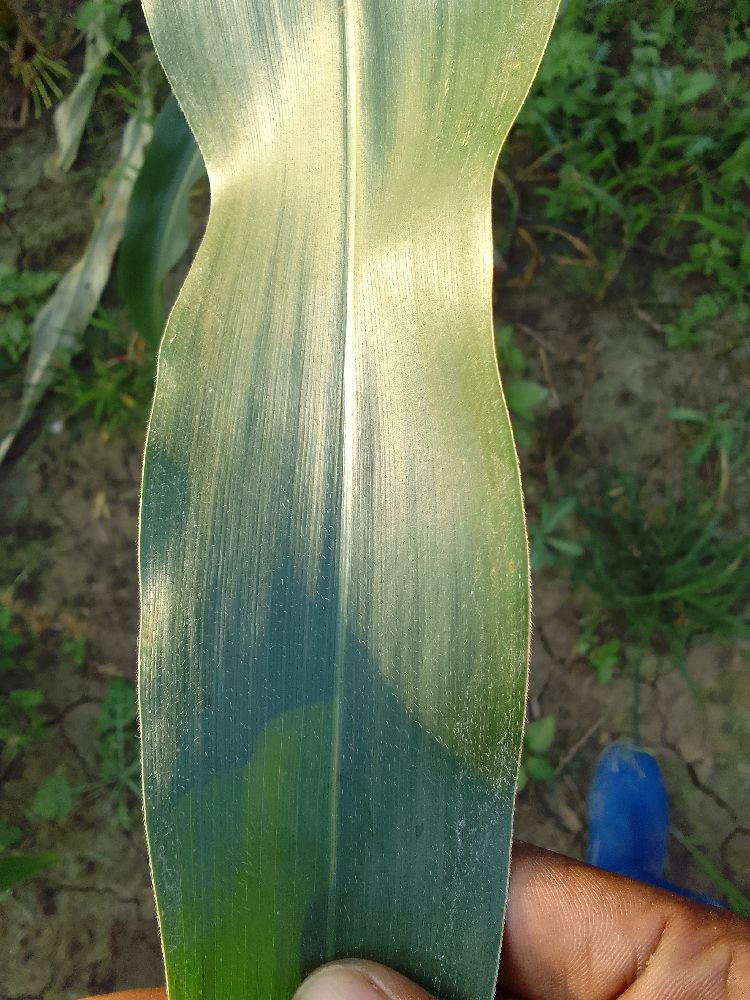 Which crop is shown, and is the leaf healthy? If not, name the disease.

maize, healthy
